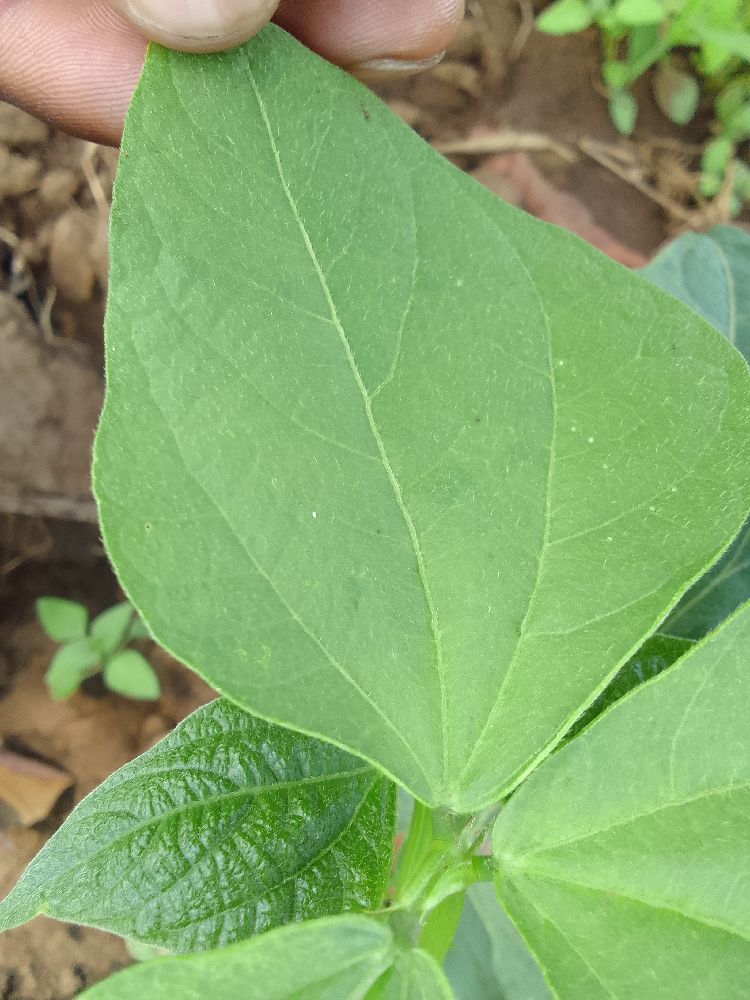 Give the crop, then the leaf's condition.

common bean, healthy
